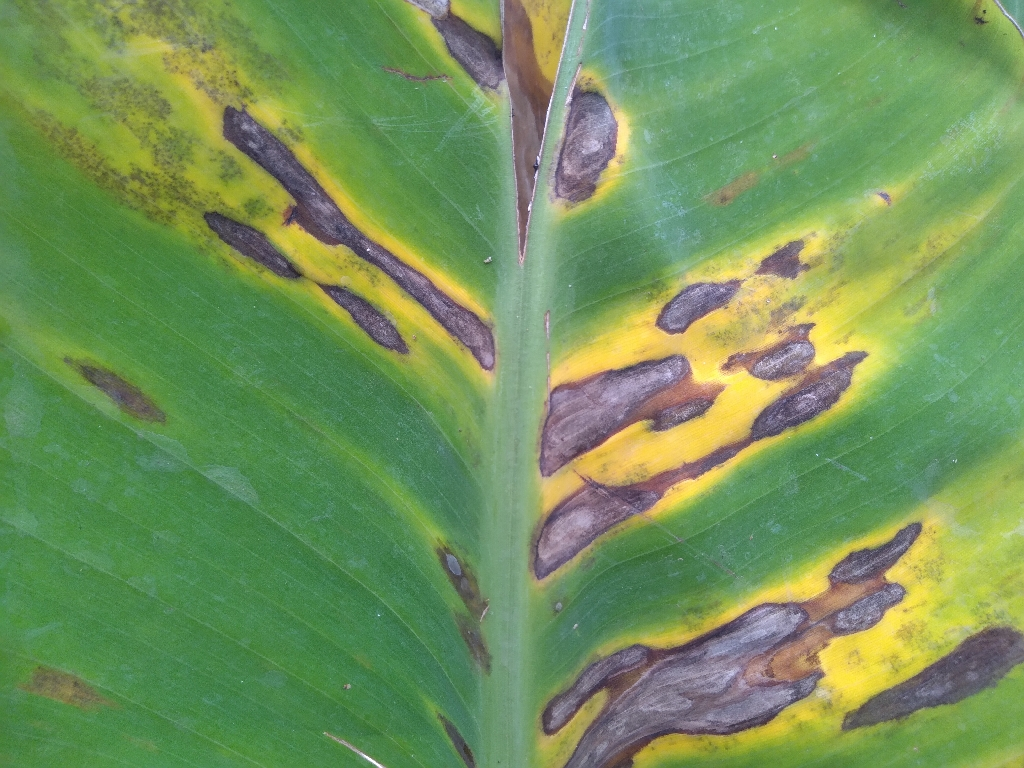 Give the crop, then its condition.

banana, black sigatoka
